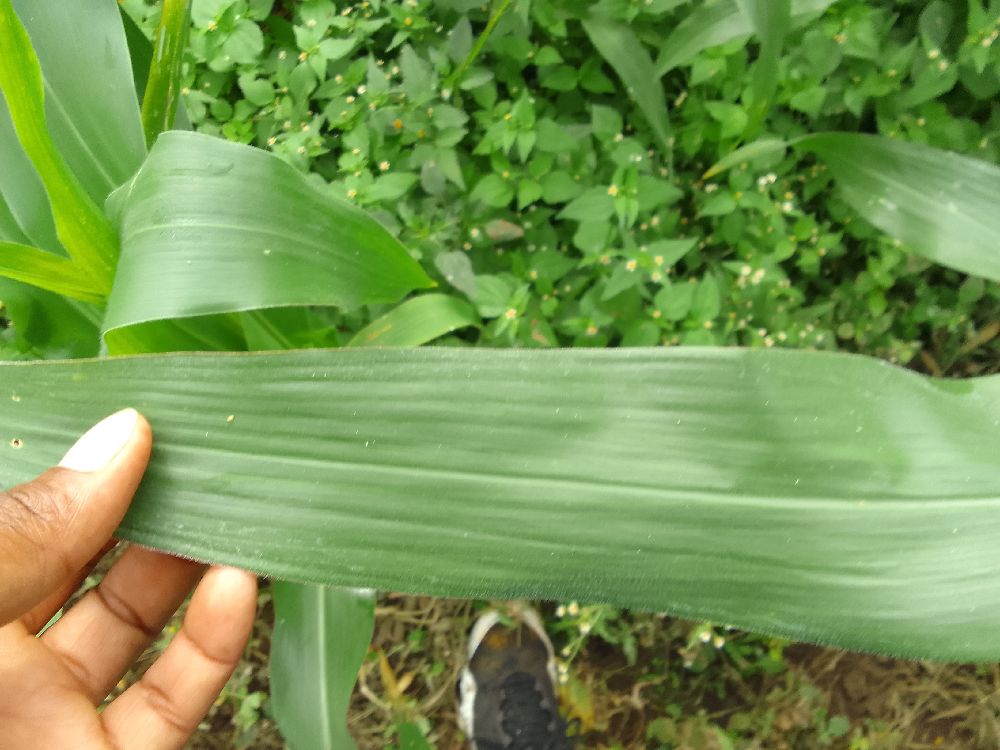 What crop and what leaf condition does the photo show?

maize, healthy
